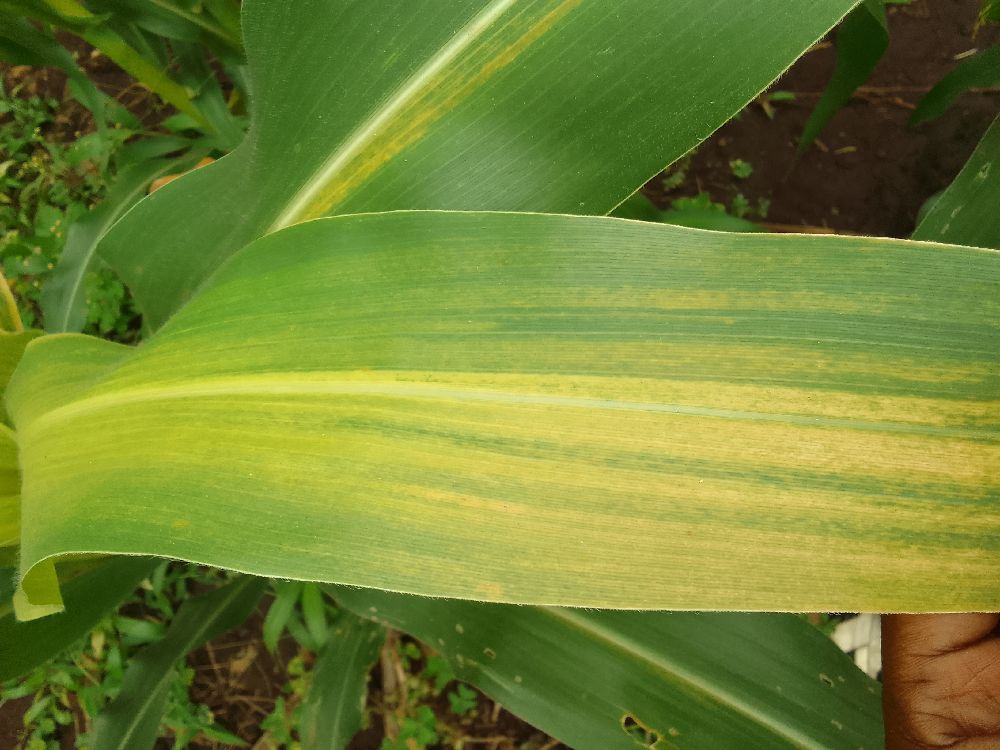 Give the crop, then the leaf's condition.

maize, maize lethal necrosis
